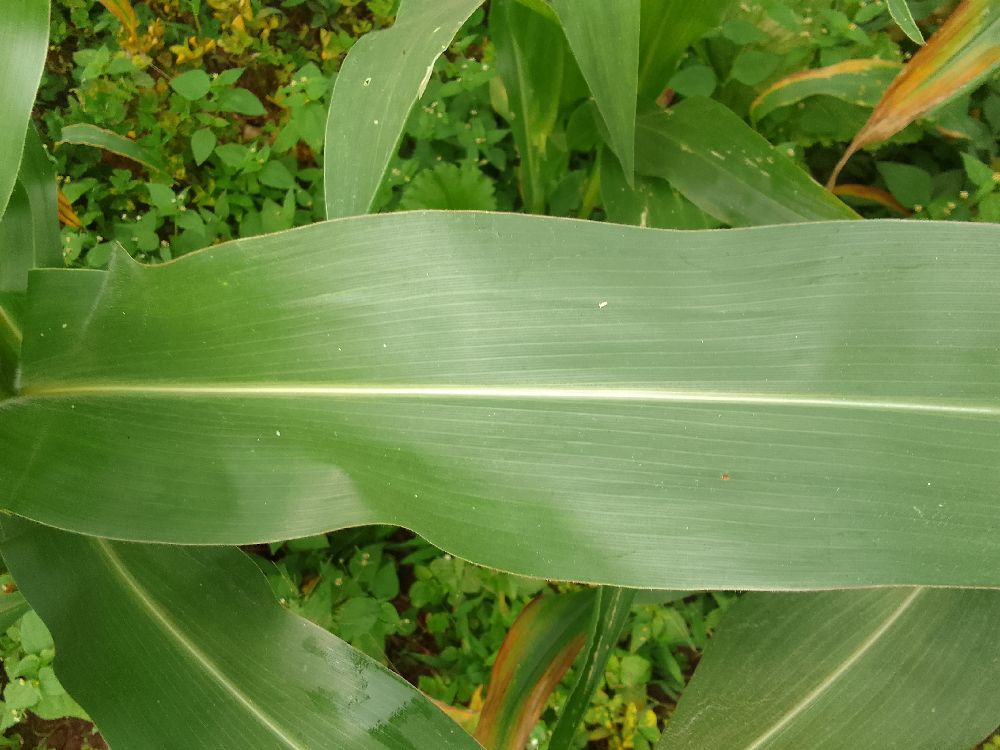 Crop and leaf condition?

maize, healthy
